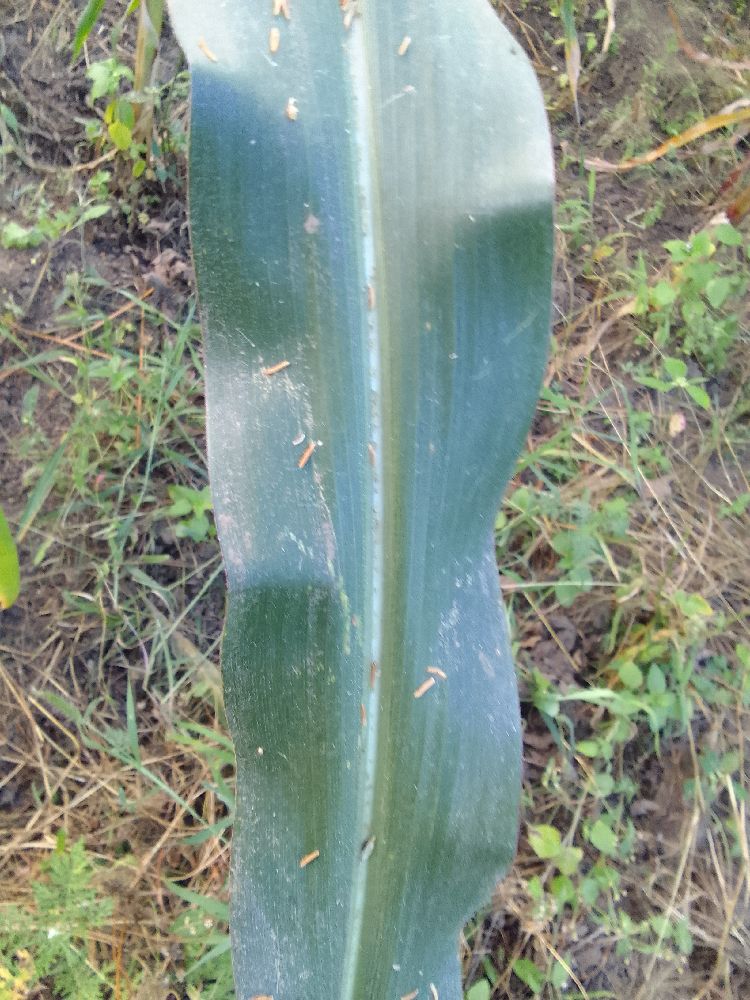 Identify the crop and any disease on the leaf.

maize, healthy
